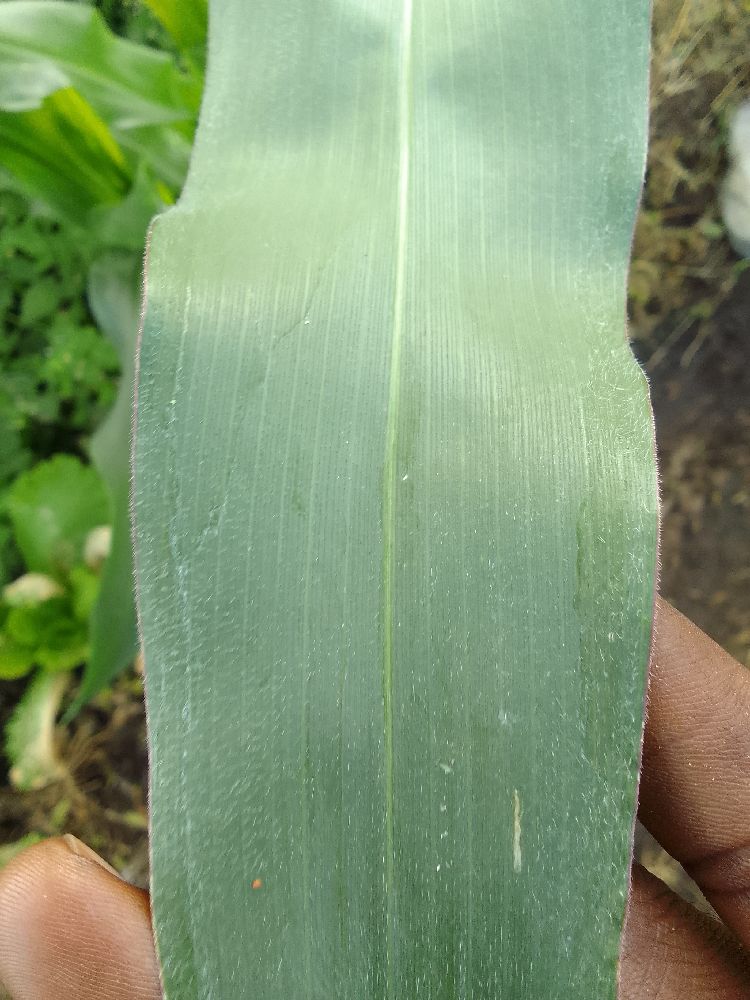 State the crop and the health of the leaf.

maize, healthy
